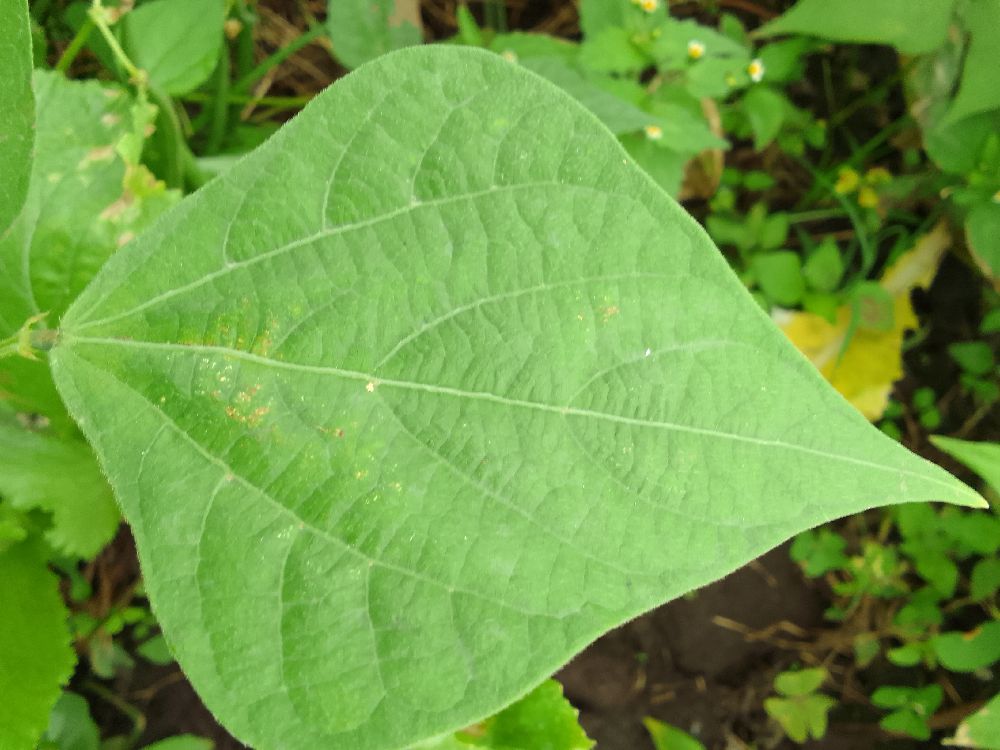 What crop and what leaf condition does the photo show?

common bean, healthy
